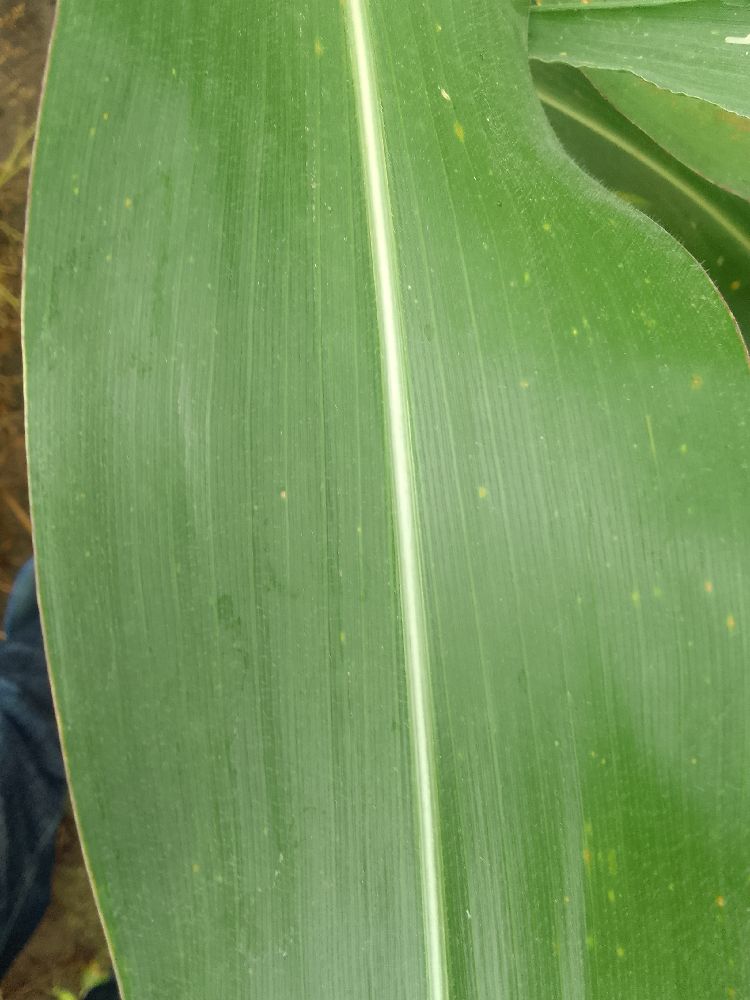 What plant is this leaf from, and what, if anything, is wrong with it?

maize, healthy
